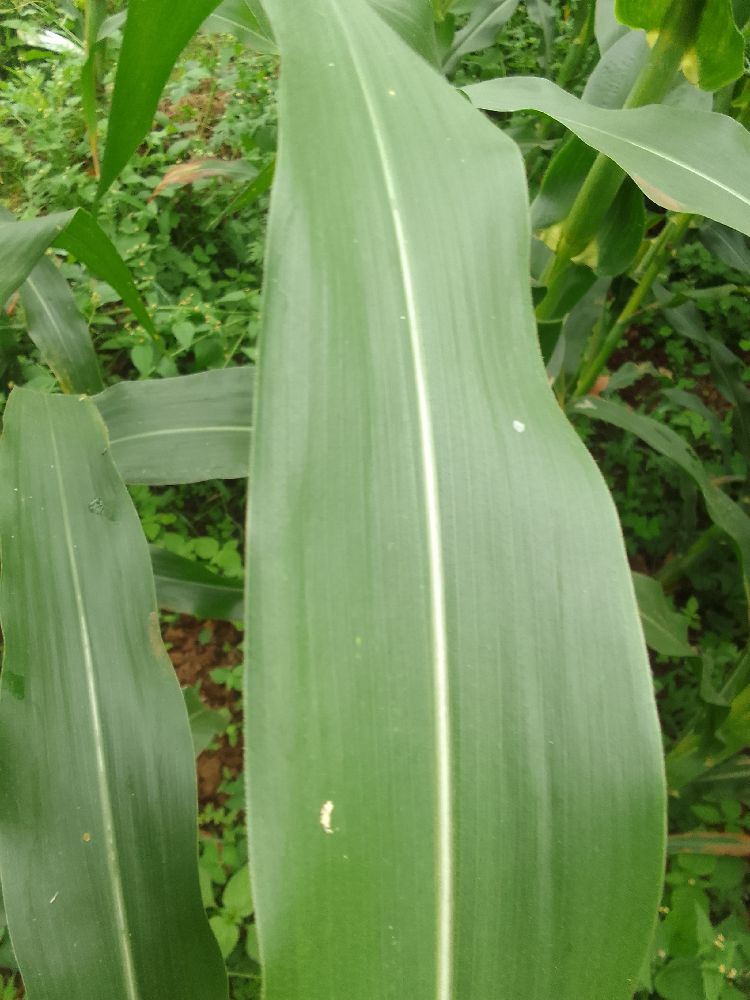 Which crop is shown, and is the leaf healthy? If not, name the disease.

maize, healthy
